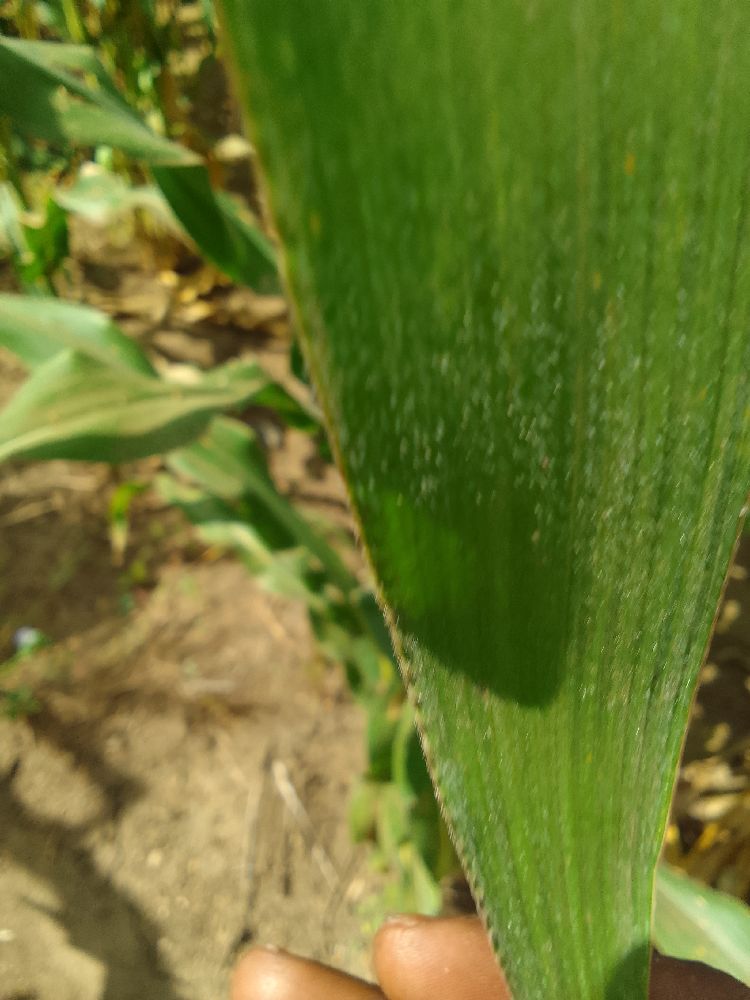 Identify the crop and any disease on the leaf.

maize, healthy
